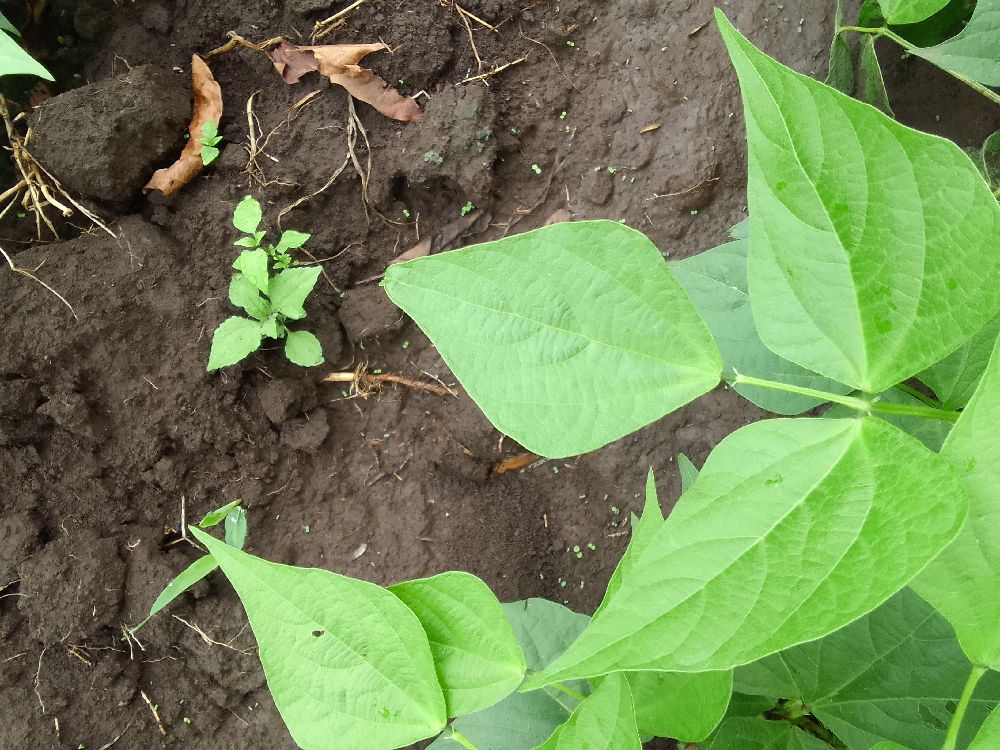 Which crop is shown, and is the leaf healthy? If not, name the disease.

common bean, healthy
